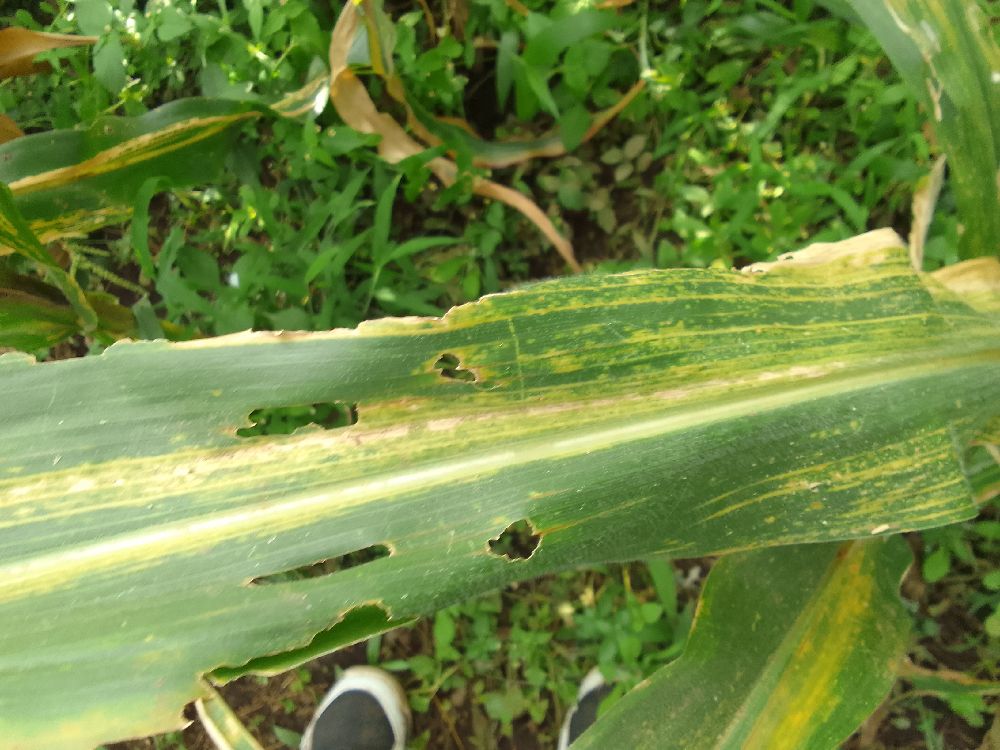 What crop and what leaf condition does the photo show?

maize, maize lethal necrosis
